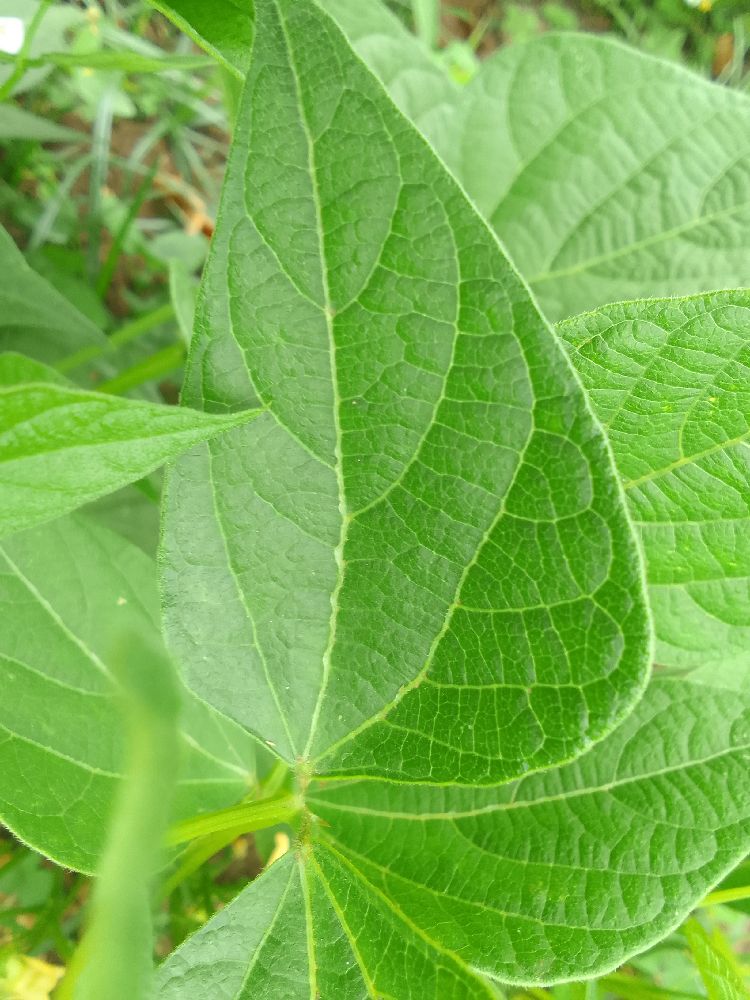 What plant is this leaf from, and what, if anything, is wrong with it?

common bean, healthy
